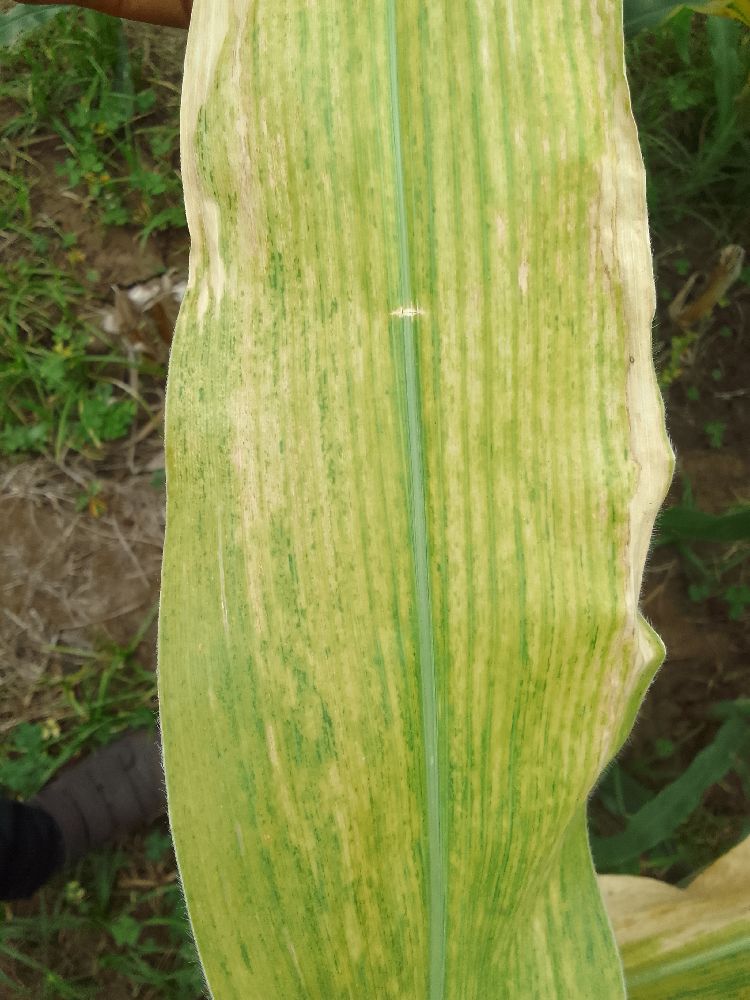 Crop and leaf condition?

maize, maize lethal necrosis
